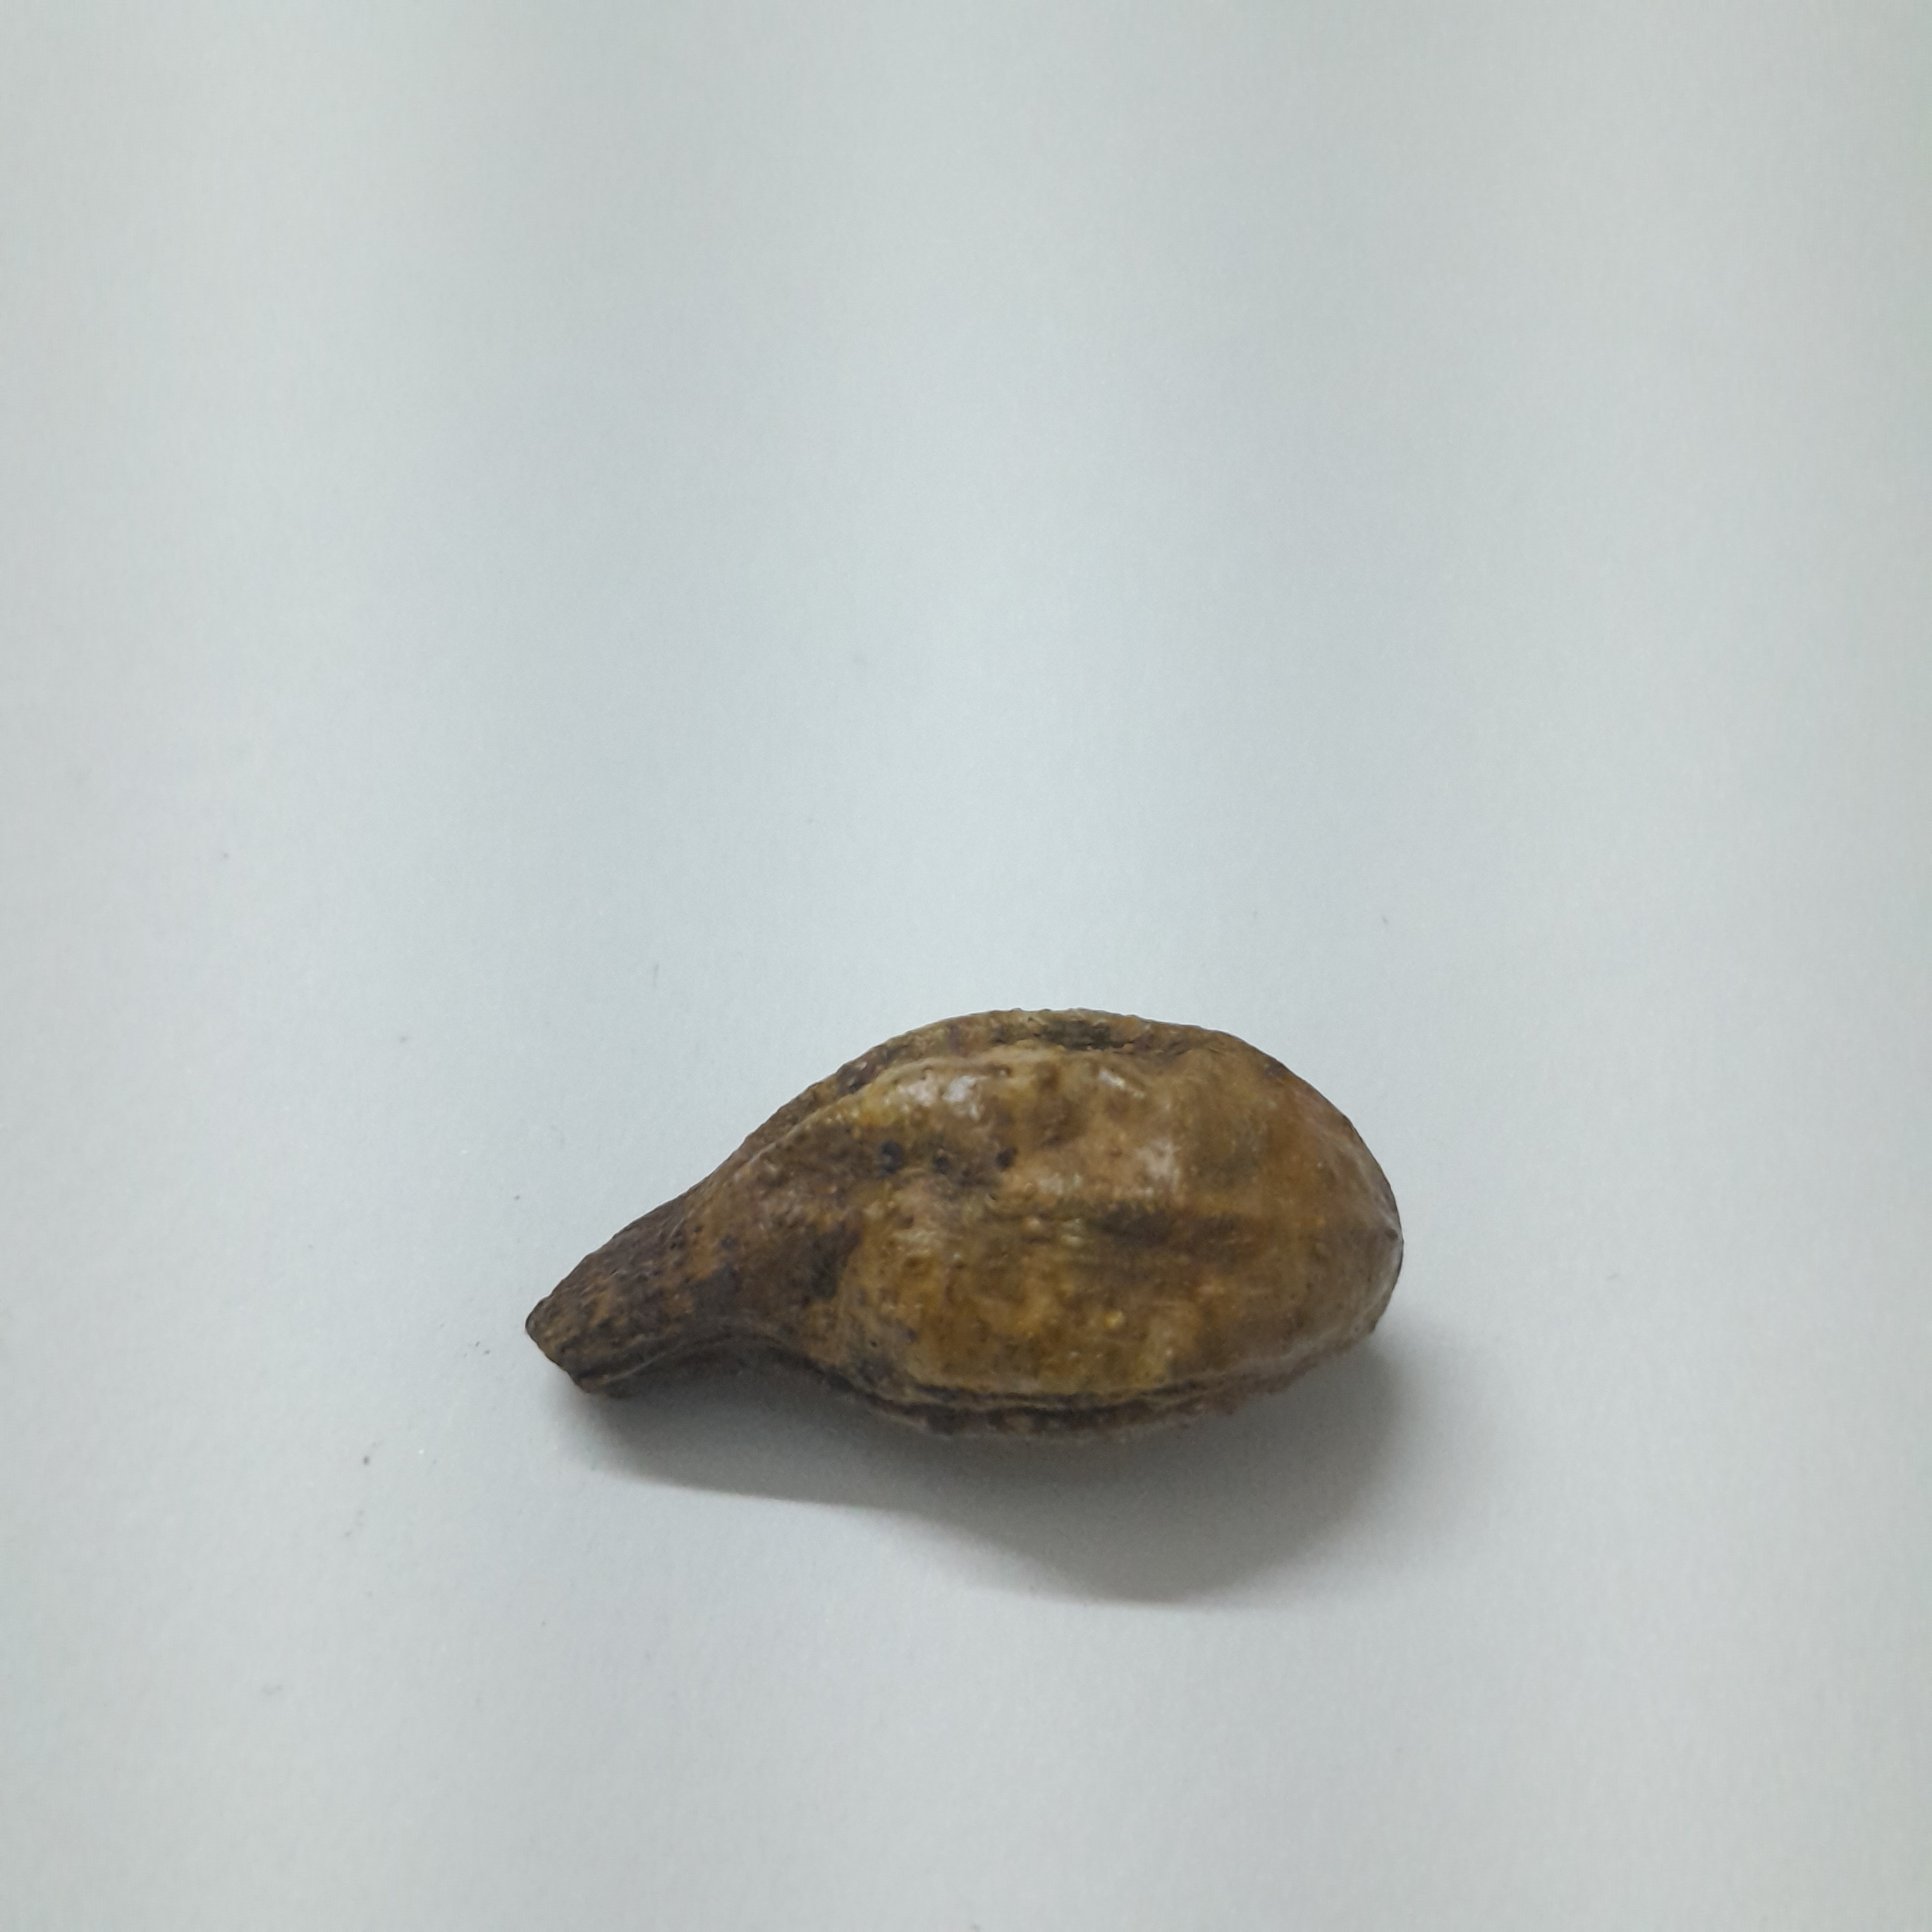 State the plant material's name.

hirdaa
